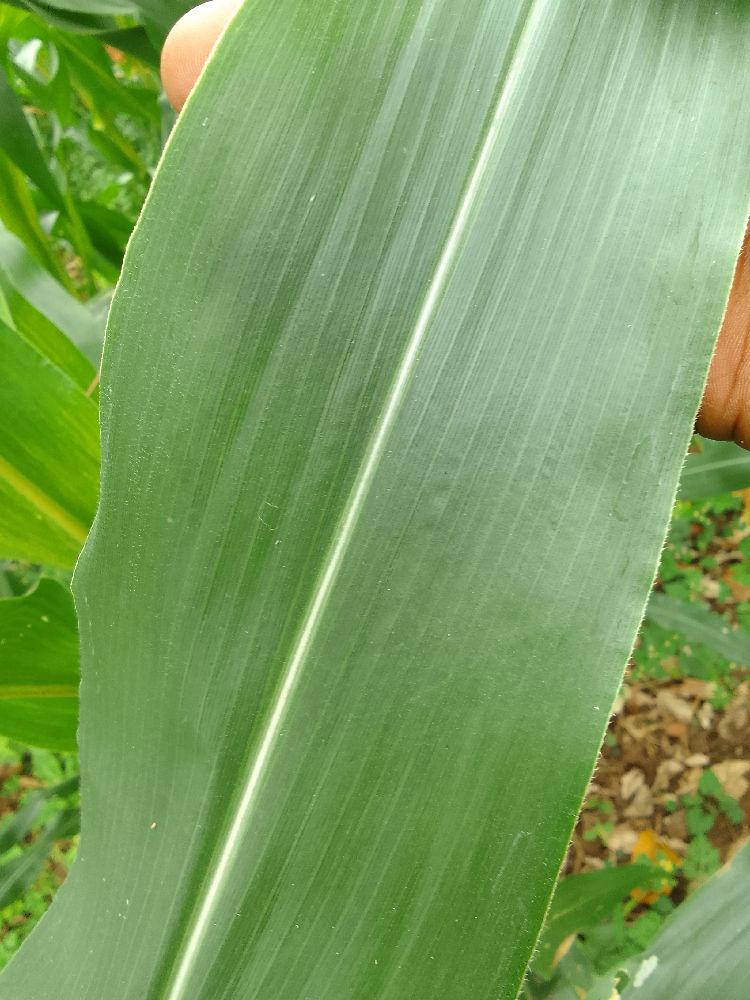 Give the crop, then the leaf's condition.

maize, healthy
